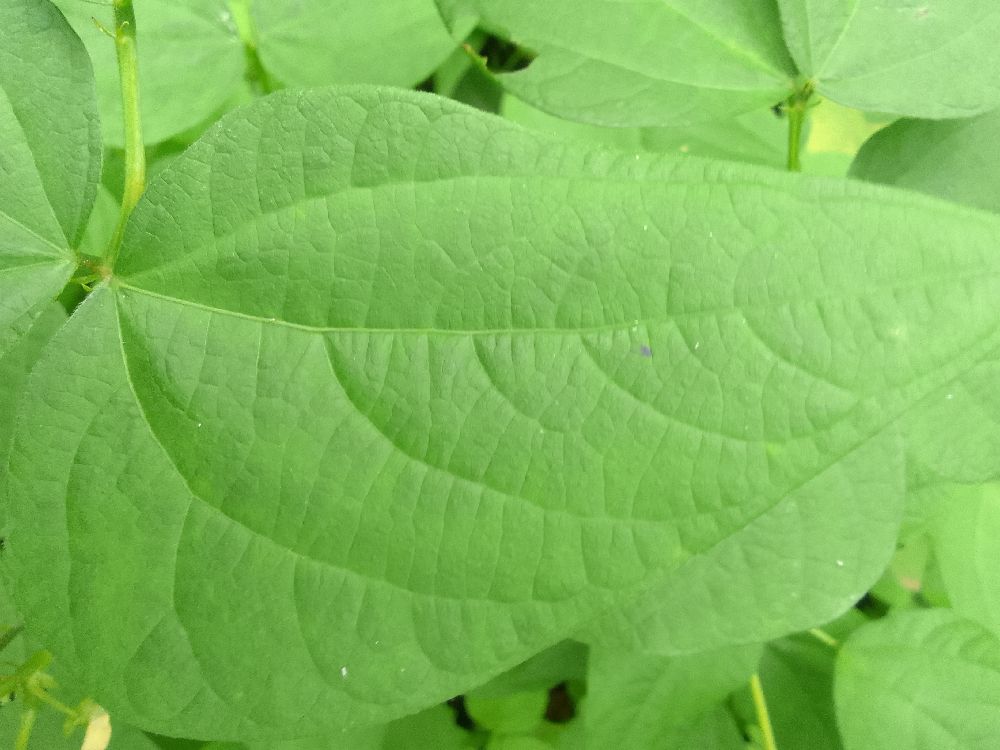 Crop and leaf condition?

common bean, healthy
